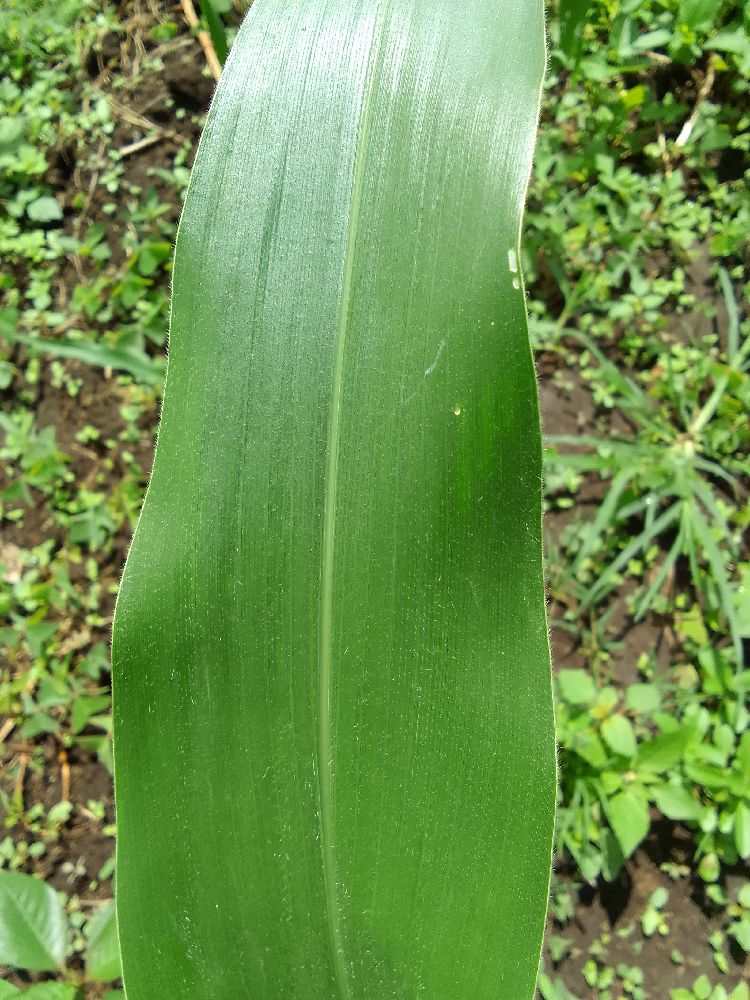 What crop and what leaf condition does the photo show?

maize, healthy
